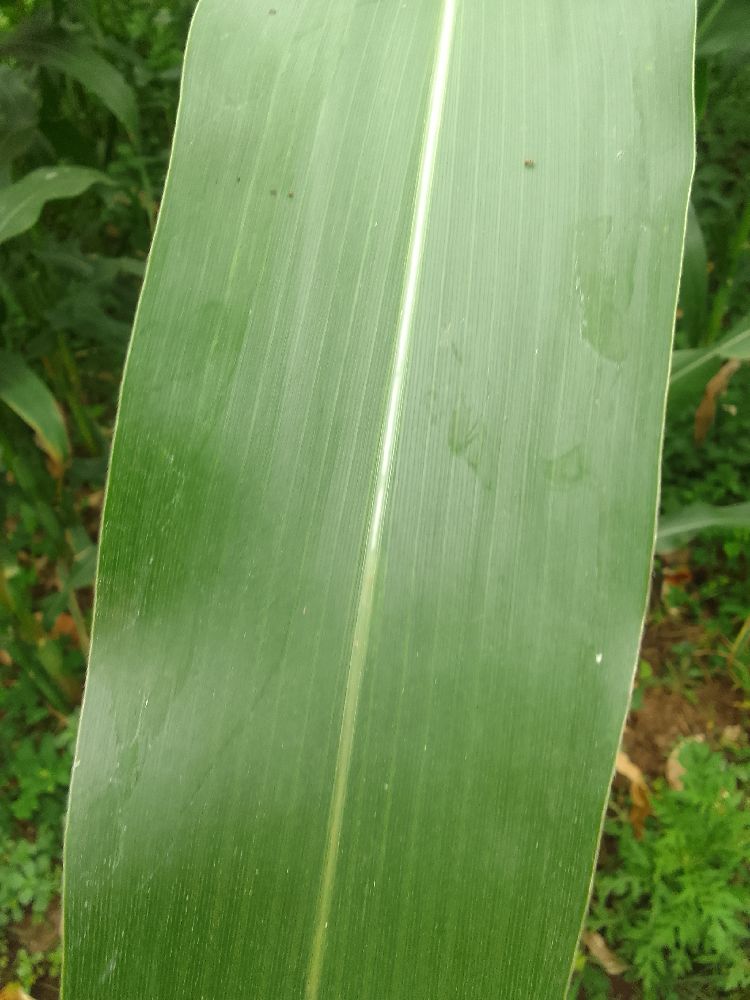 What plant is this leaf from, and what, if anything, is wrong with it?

maize, healthy
